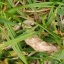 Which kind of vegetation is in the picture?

grass
